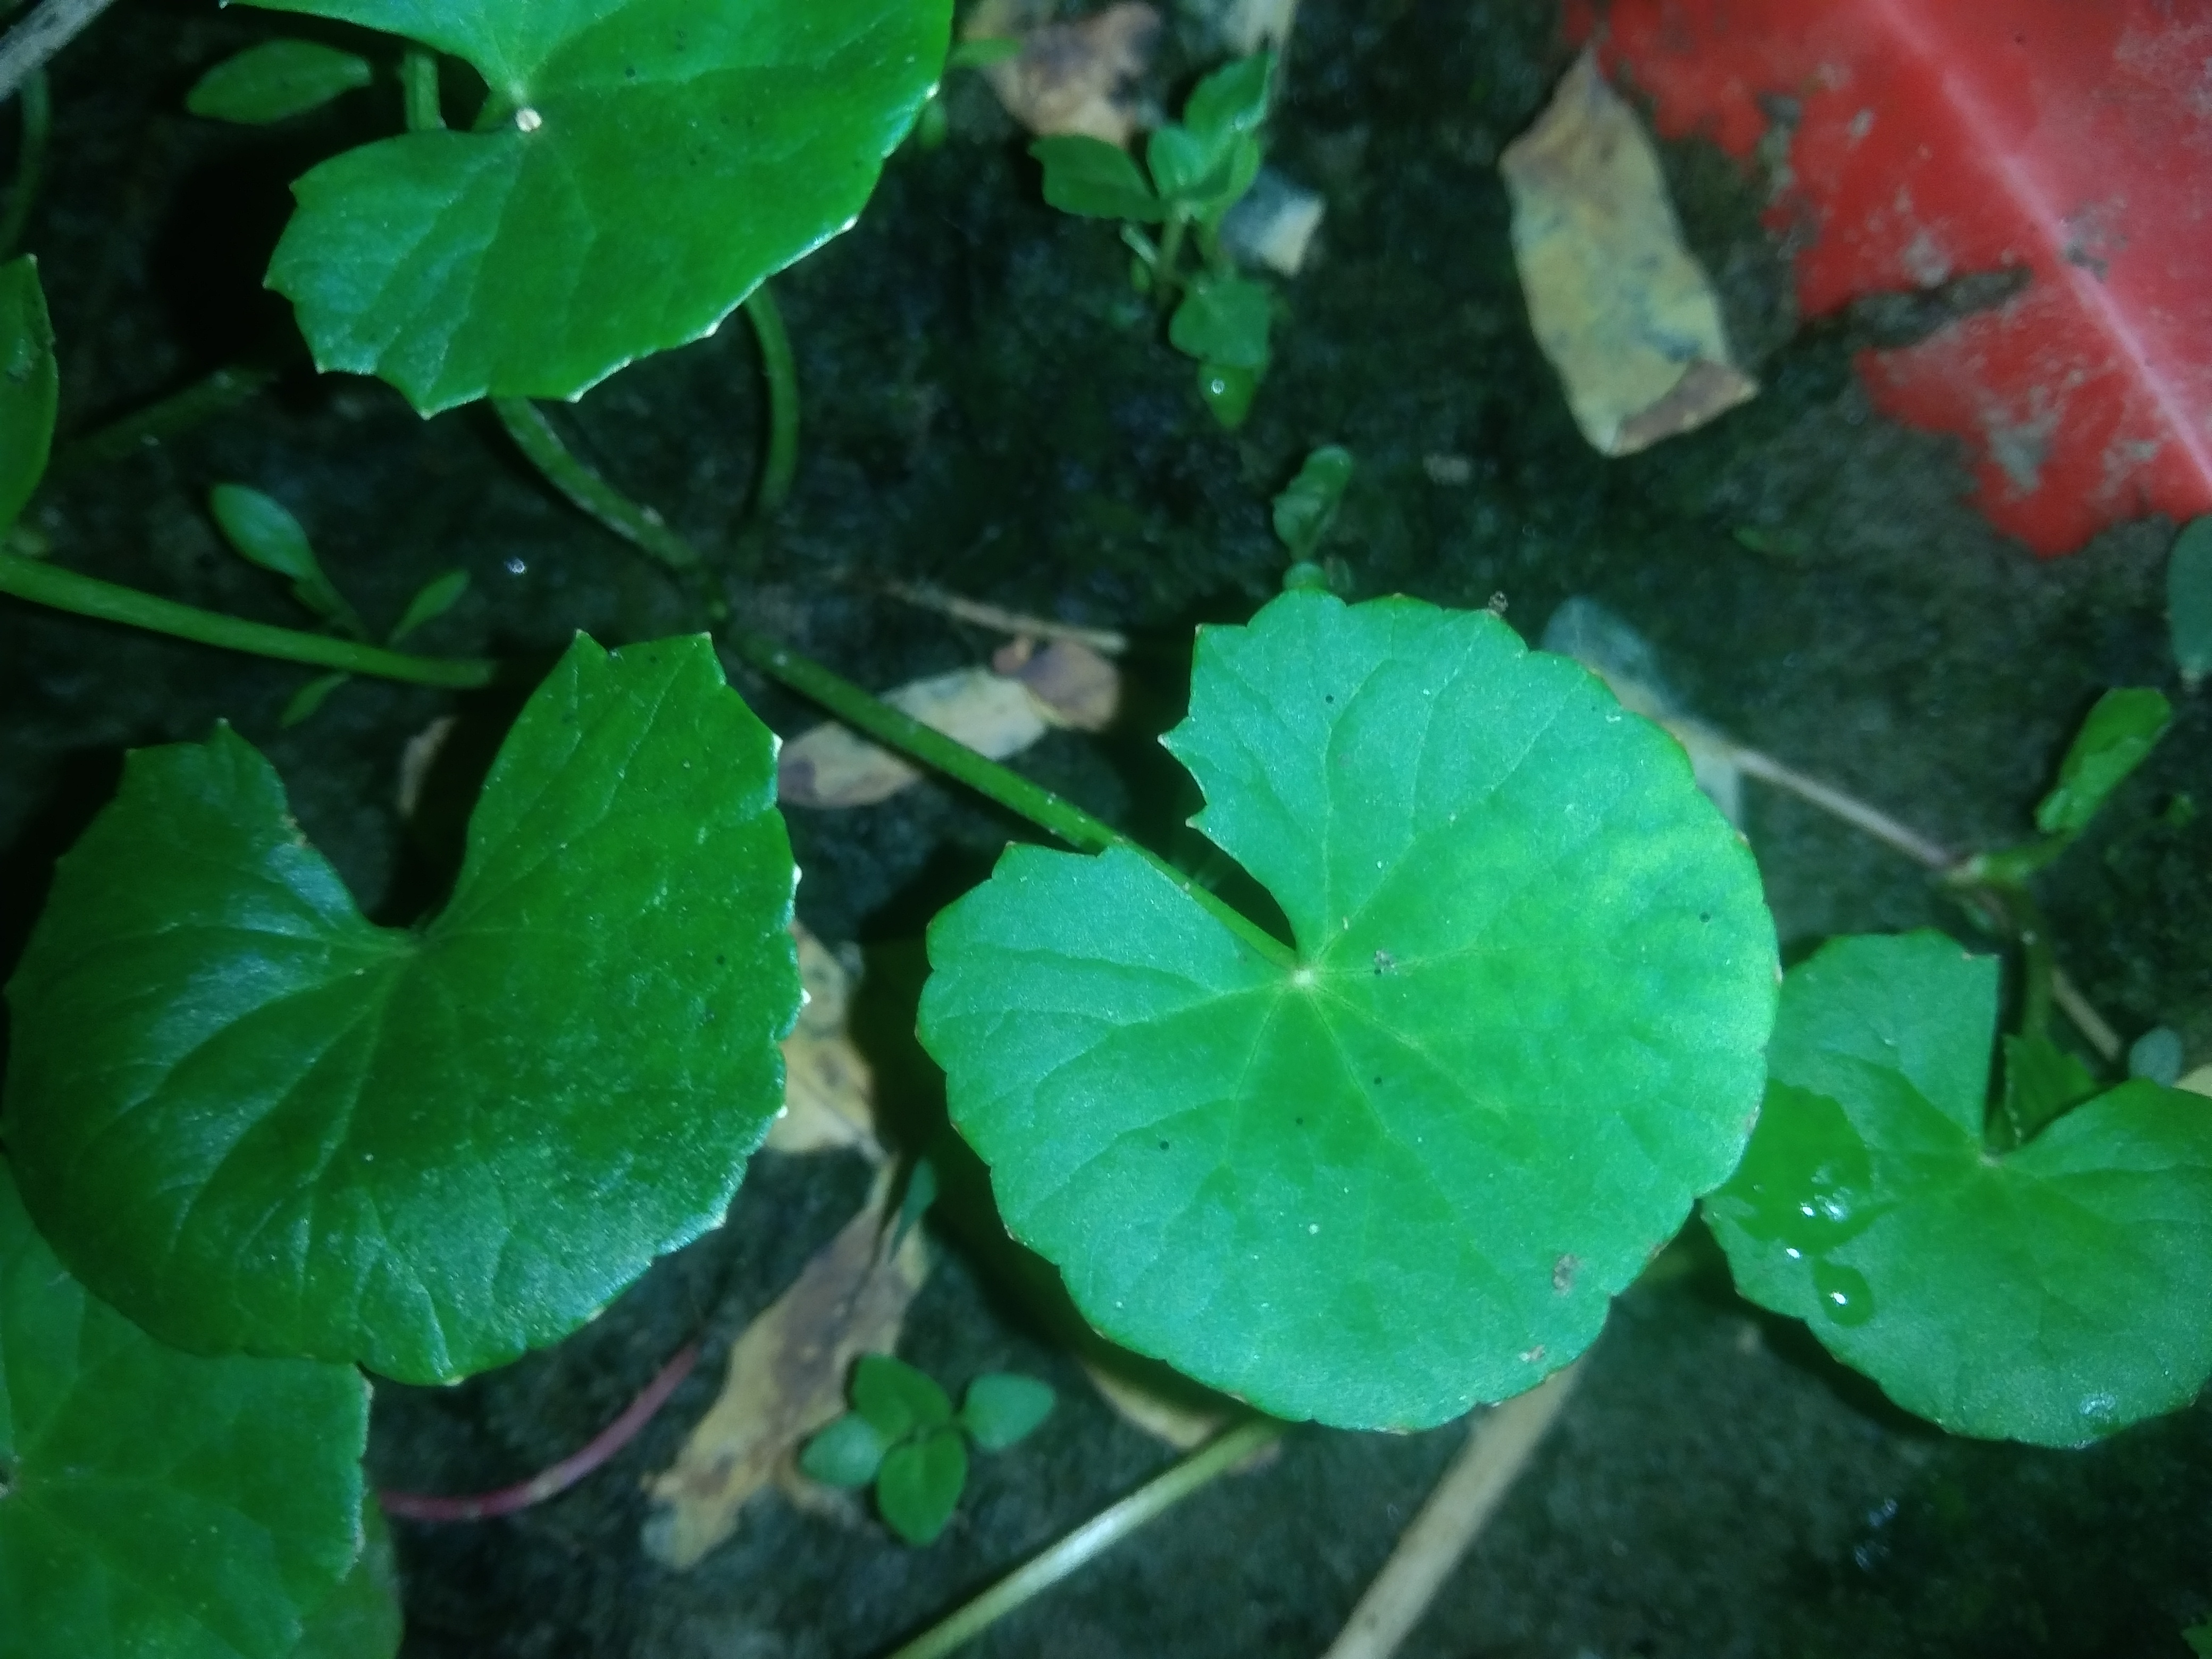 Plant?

thankuni
